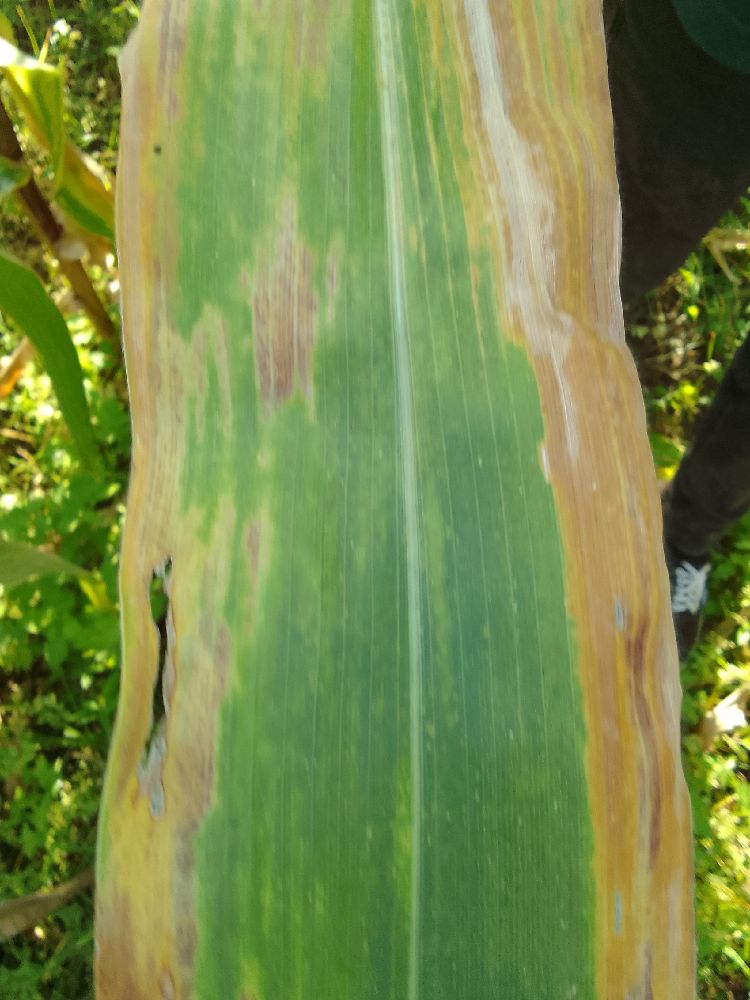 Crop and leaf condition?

maize, maize lethal necrosis
